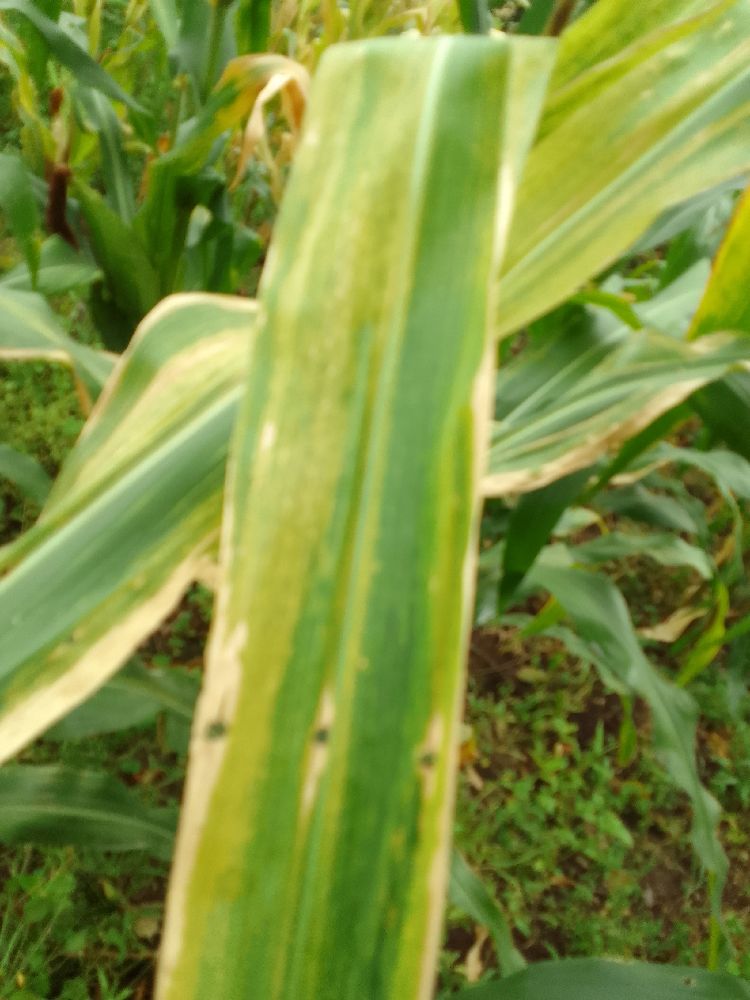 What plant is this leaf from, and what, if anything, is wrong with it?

maize, maize lethal necrosis
